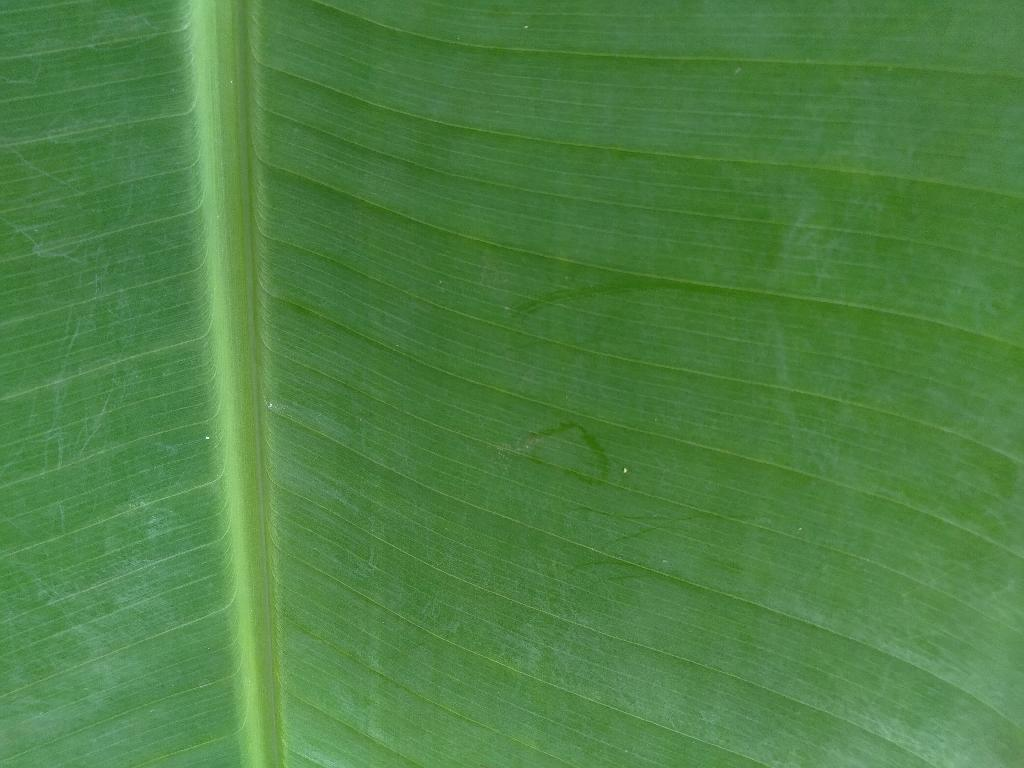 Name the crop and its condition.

banana, healthy
